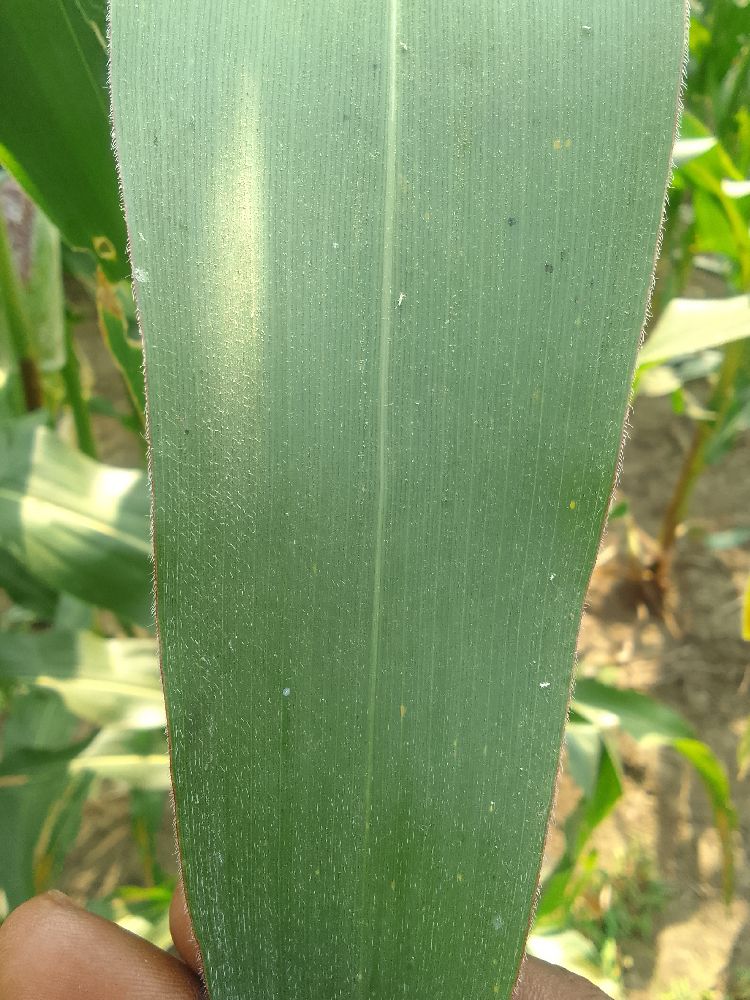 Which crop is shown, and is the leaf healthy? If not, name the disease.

maize, healthy
